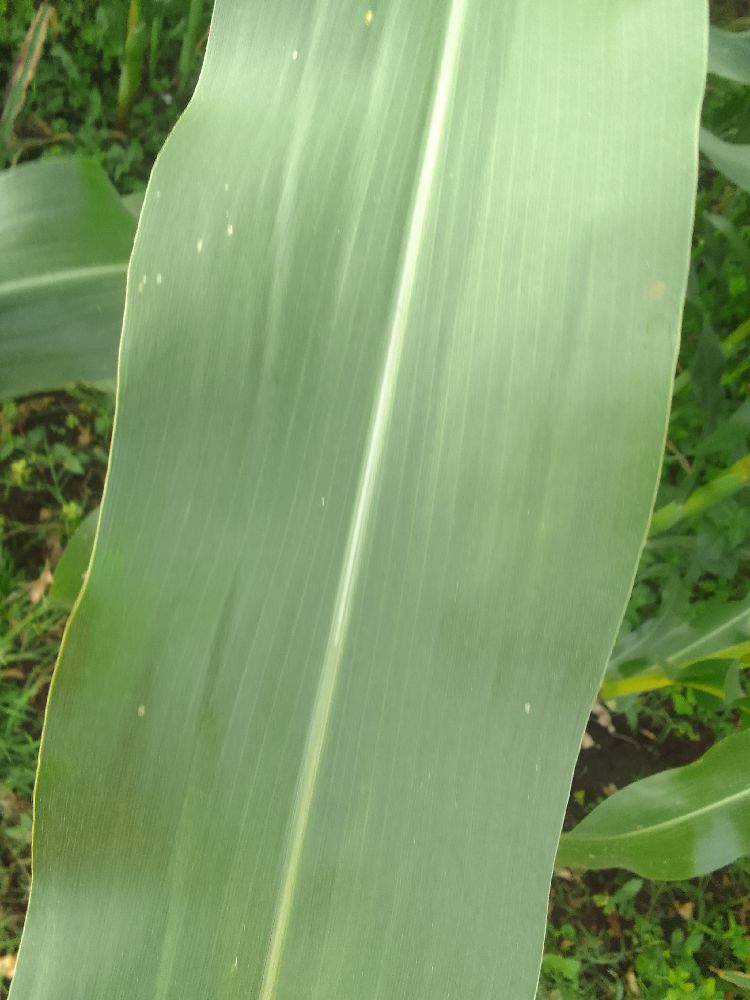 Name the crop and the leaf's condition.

maize, healthy
